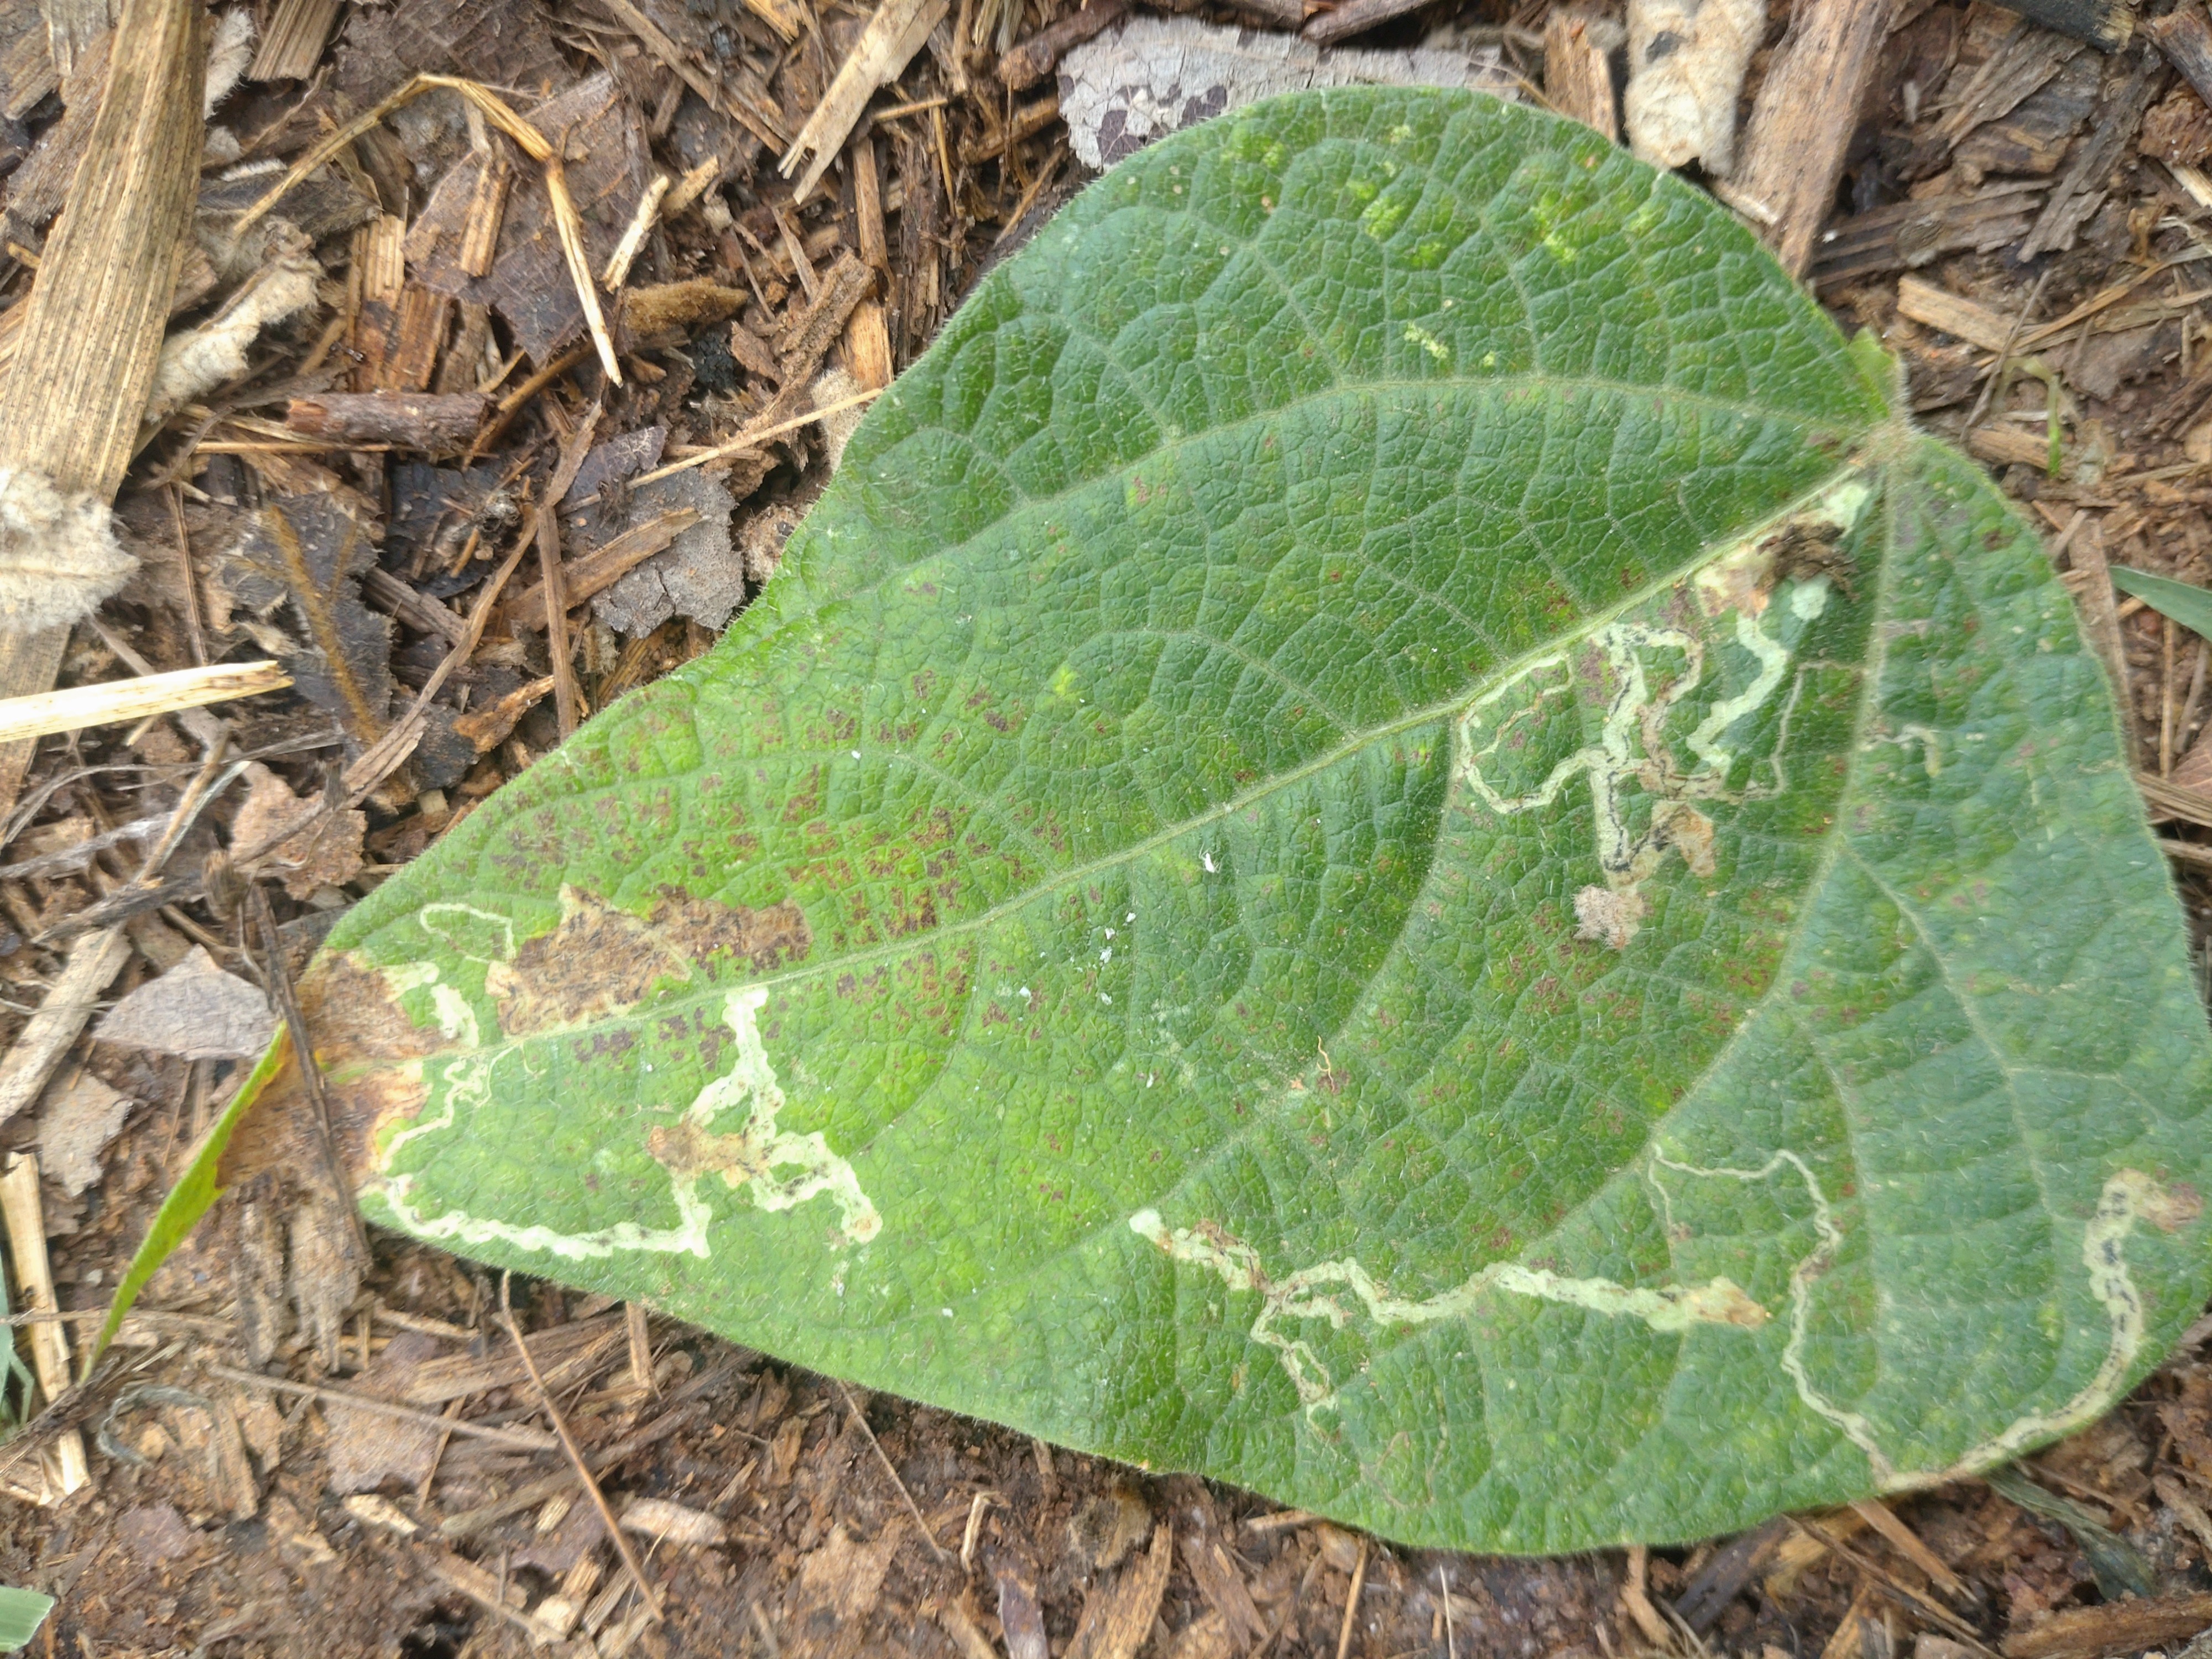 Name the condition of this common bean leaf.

anthracnose
